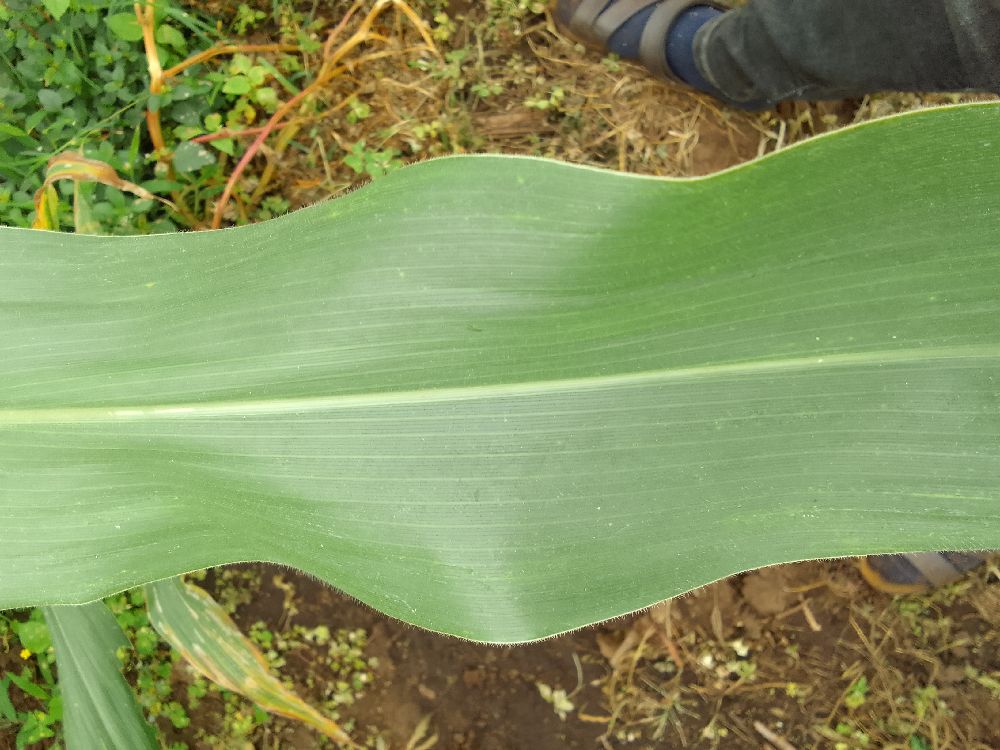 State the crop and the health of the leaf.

maize, healthy
